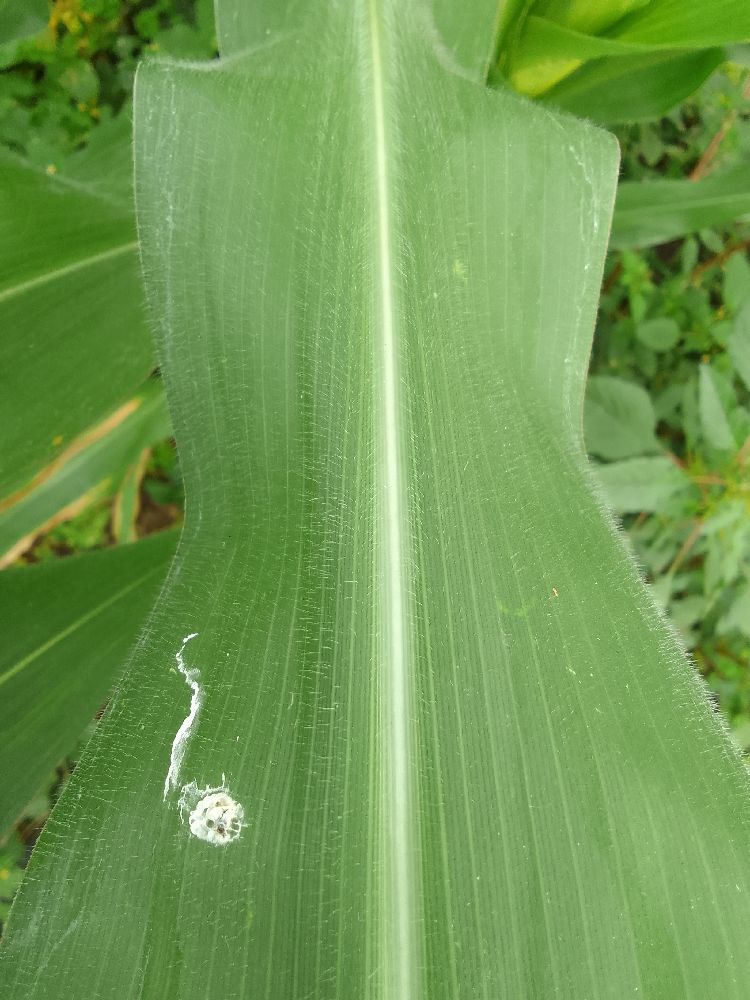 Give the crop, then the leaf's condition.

maize, healthy
